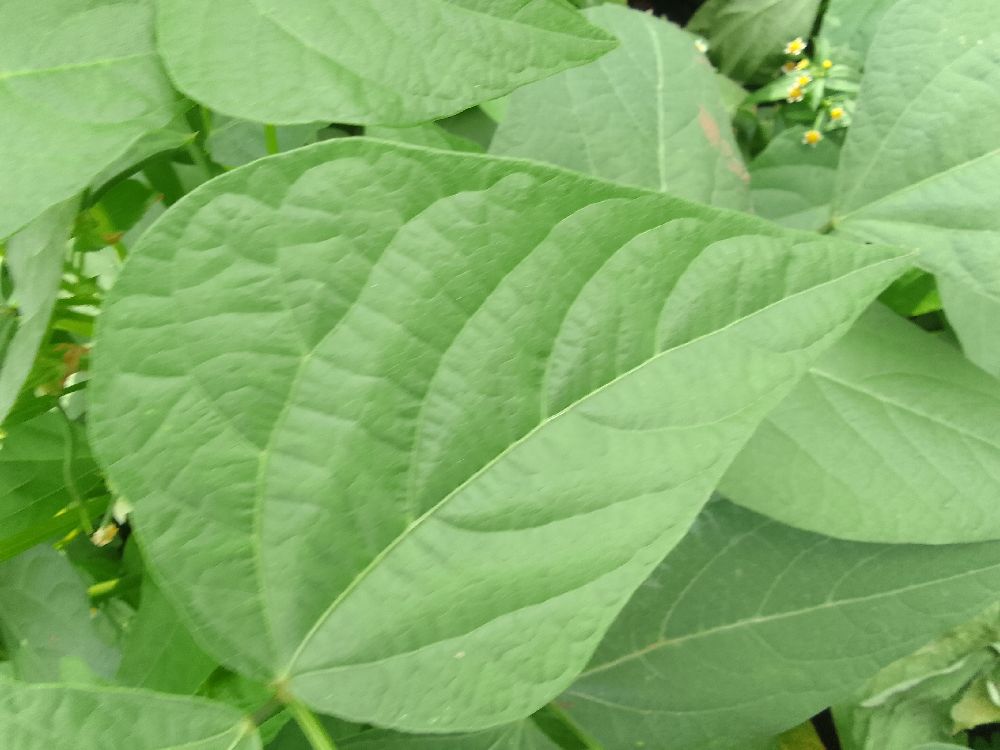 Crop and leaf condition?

common bean, healthy
